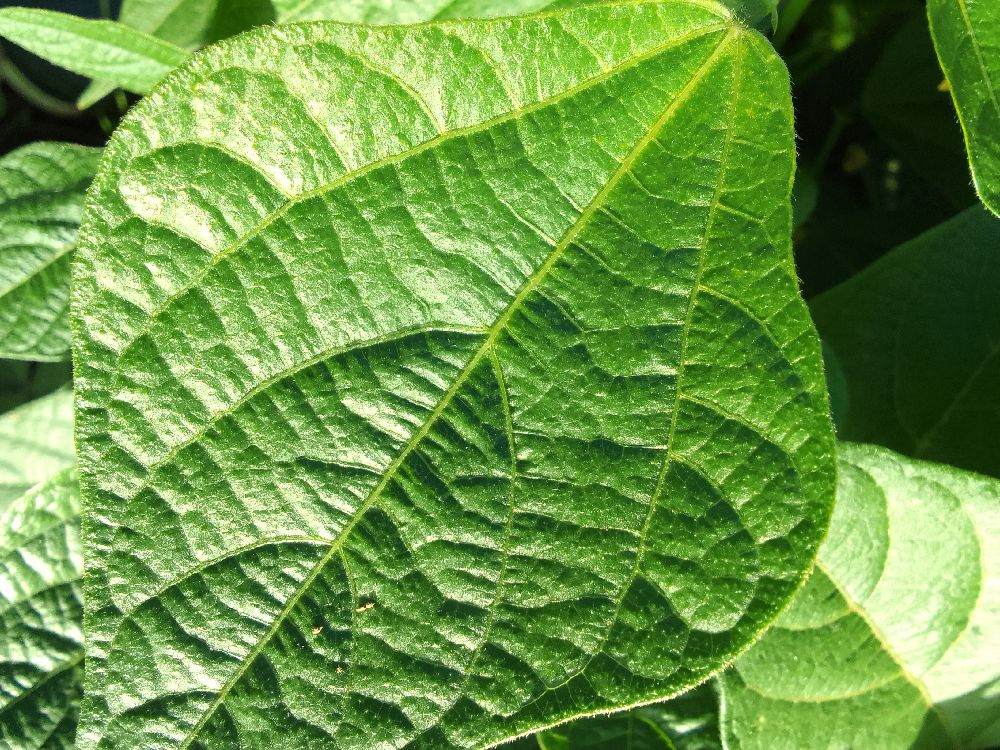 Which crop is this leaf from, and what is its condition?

common bean, healthy
